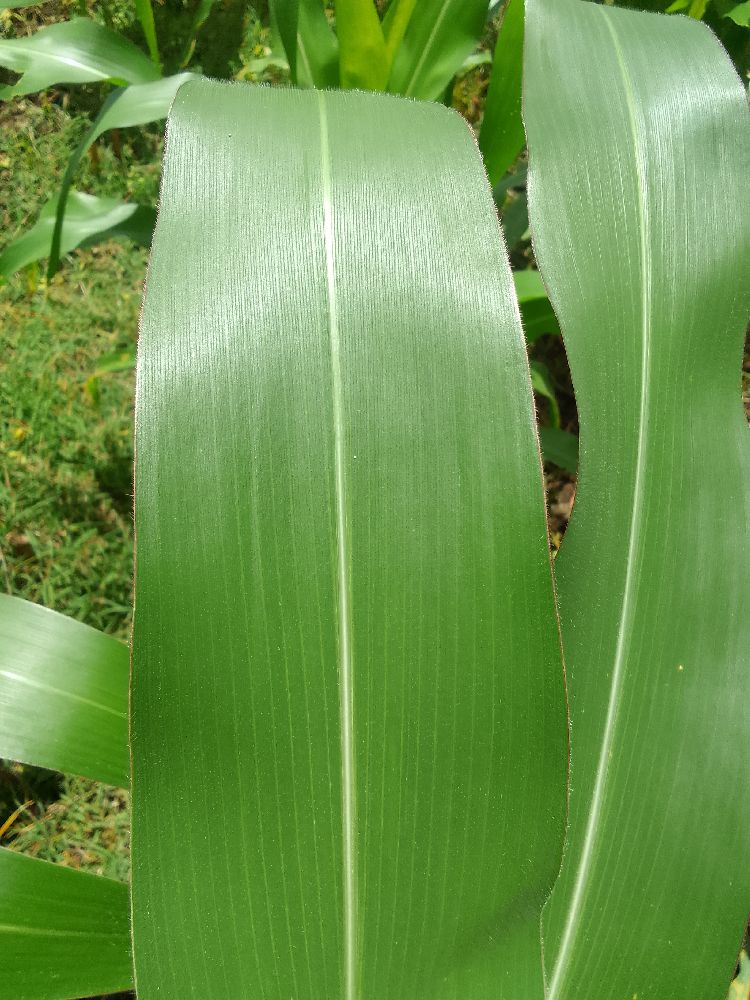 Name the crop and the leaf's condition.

maize, healthy
